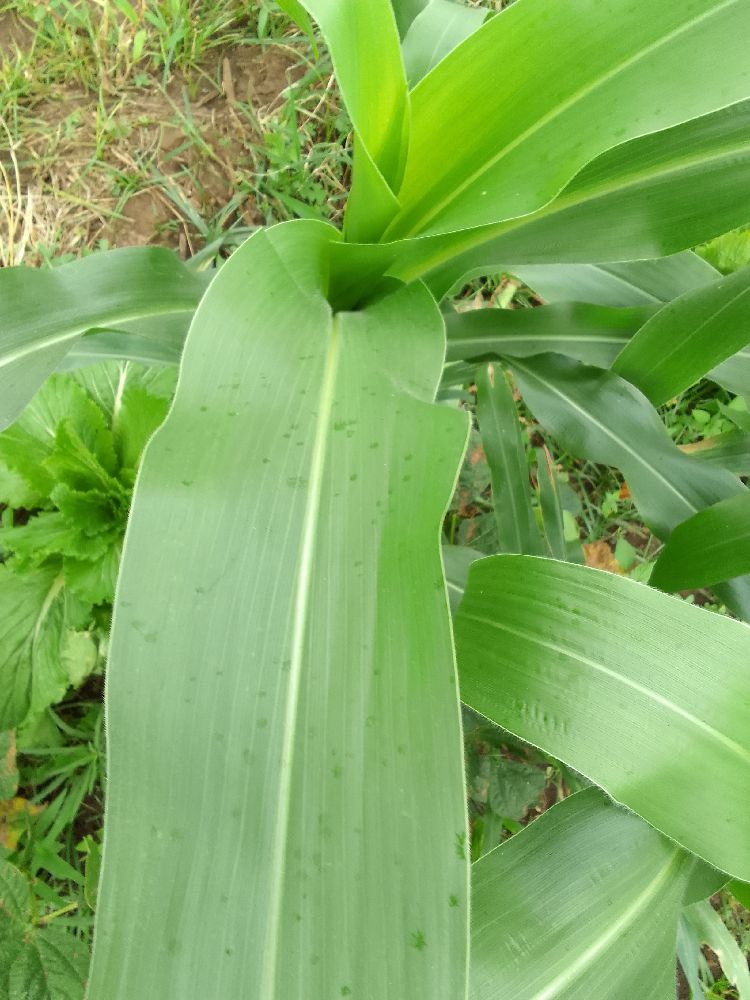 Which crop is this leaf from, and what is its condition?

maize, healthy
